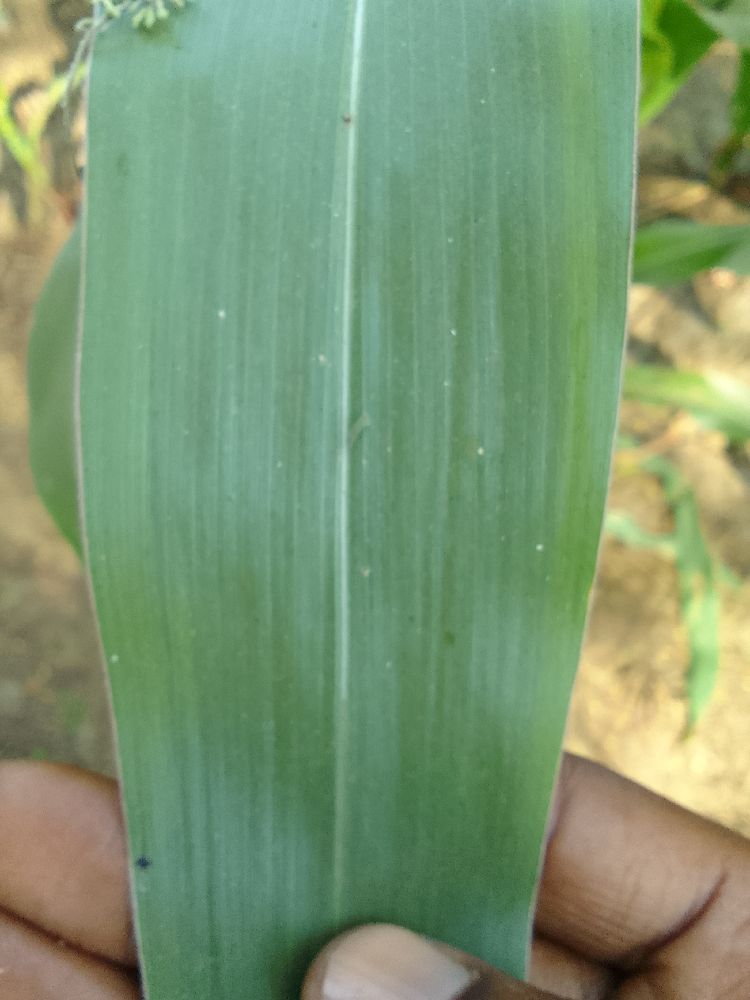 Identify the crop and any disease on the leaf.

maize, healthy
